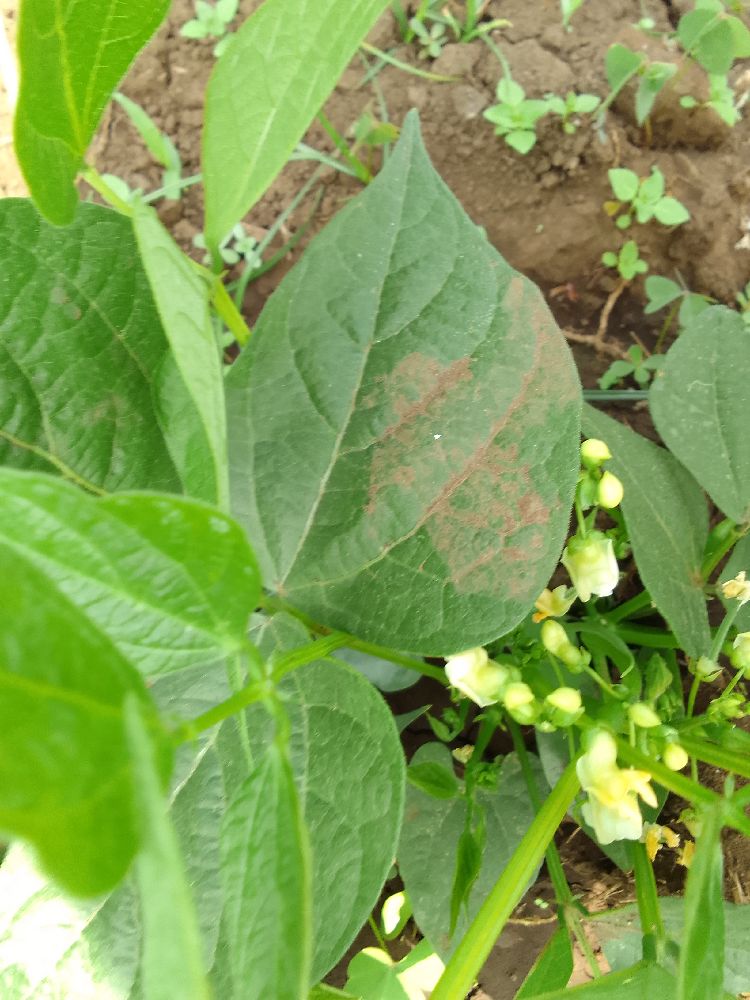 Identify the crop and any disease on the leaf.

common bean, healthy
